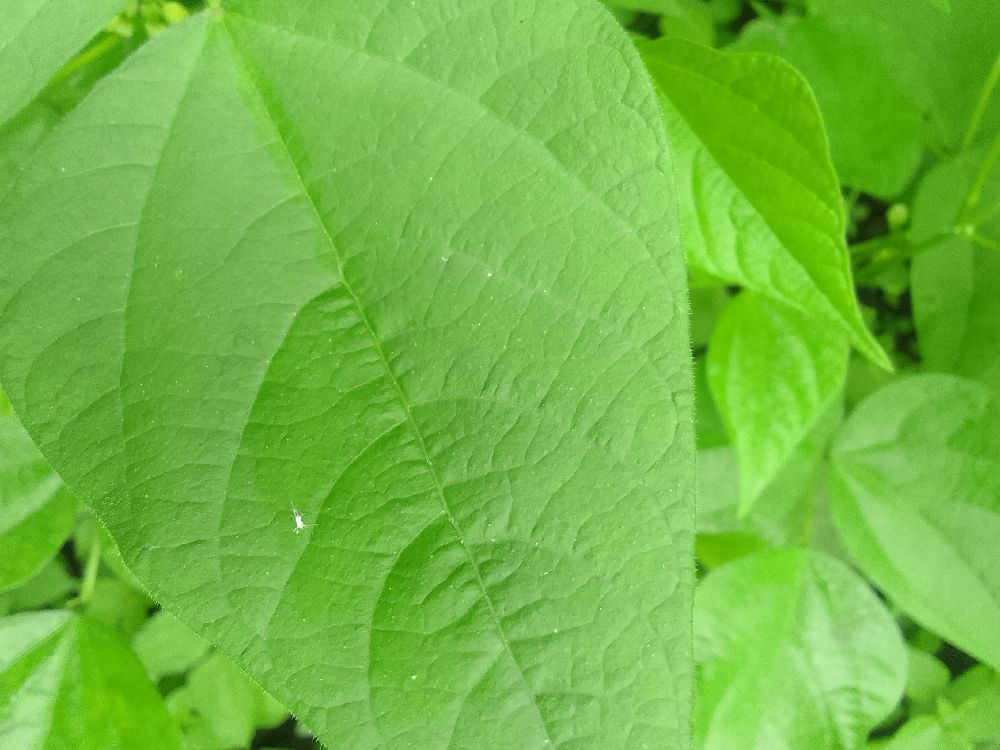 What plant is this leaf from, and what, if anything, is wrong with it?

common bean, healthy
